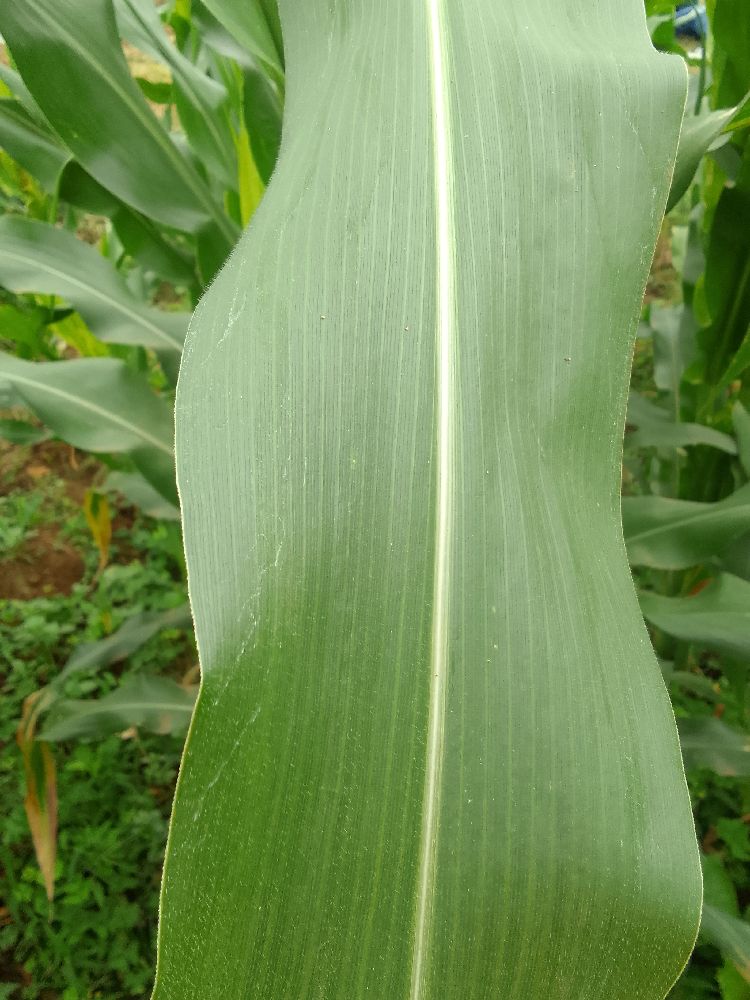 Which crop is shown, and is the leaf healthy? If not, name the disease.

maize, healthy
